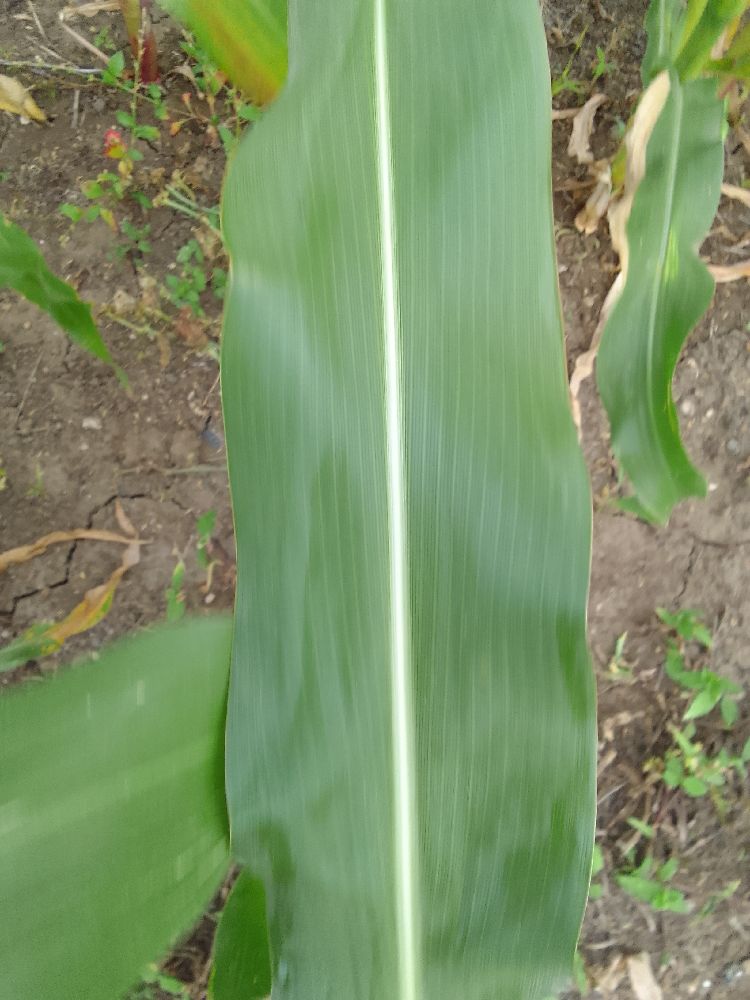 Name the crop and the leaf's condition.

maize, healthy
